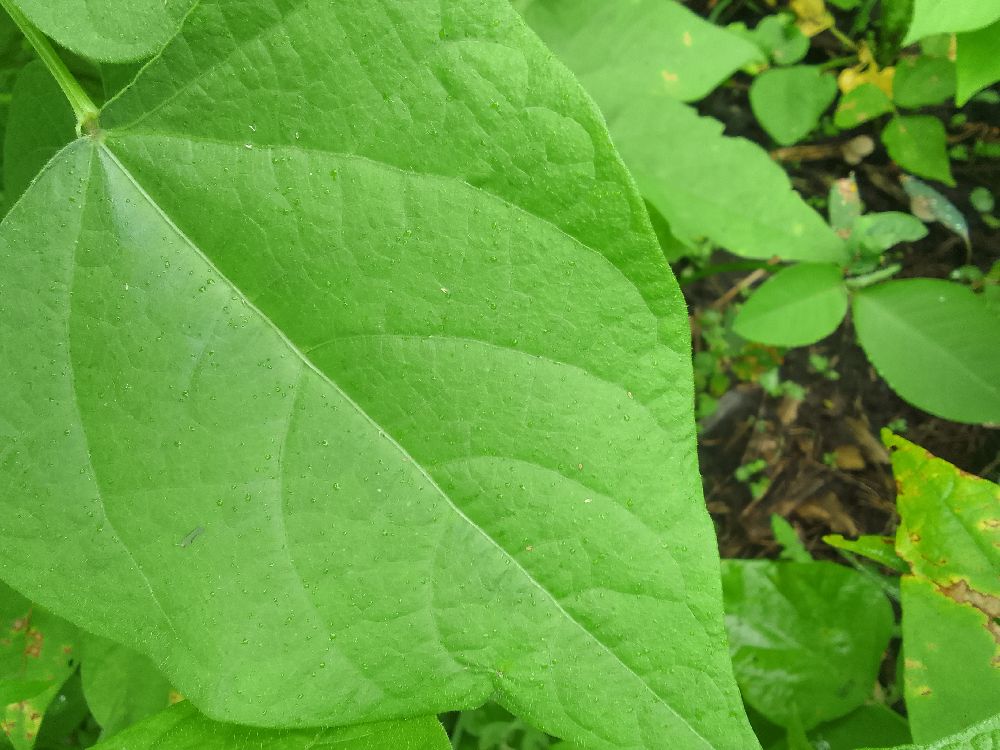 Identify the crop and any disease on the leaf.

common bean, healthy
